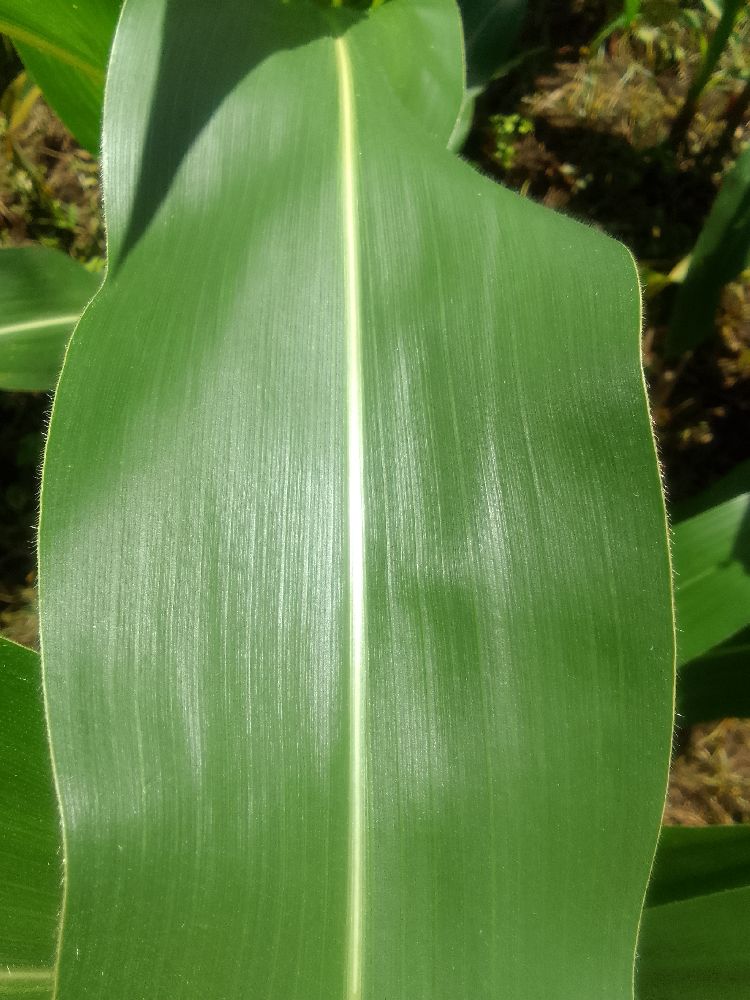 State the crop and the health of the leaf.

maize, healthy
